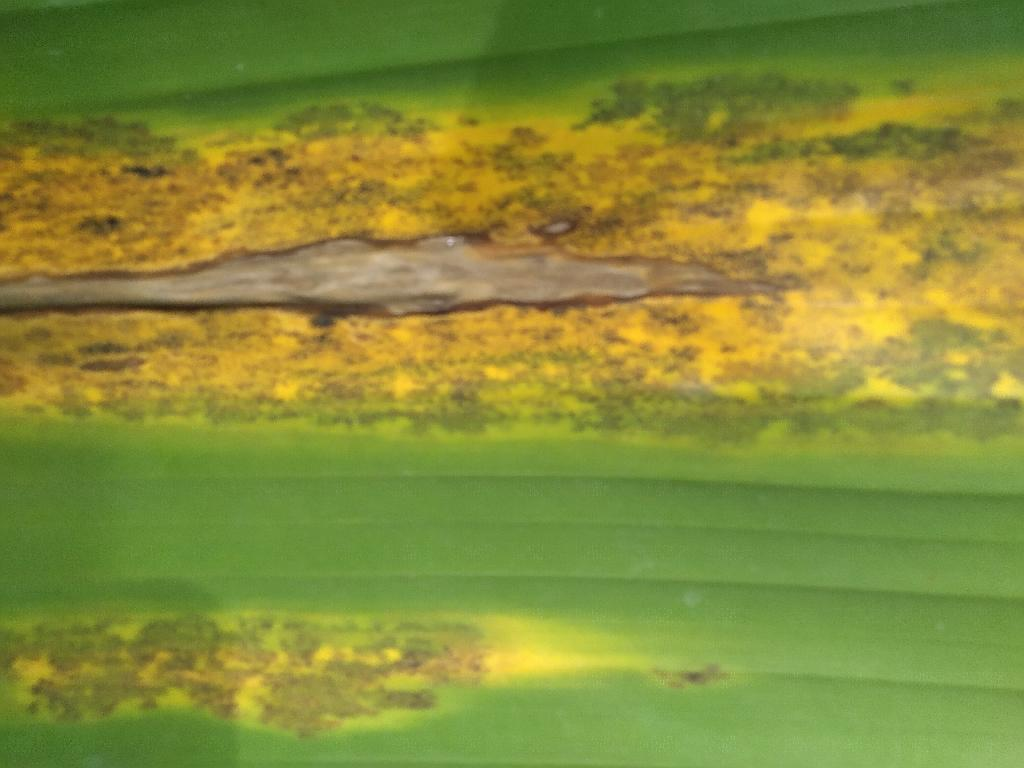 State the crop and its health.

banana, black sigatoka
